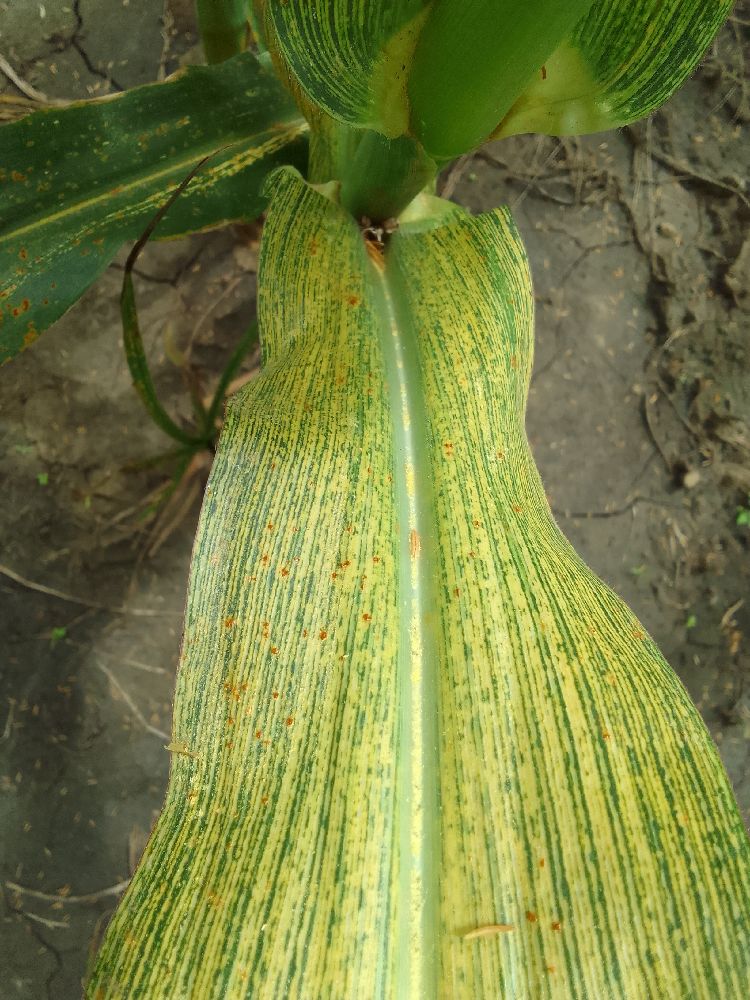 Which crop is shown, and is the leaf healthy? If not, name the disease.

maize, maize streak virus
